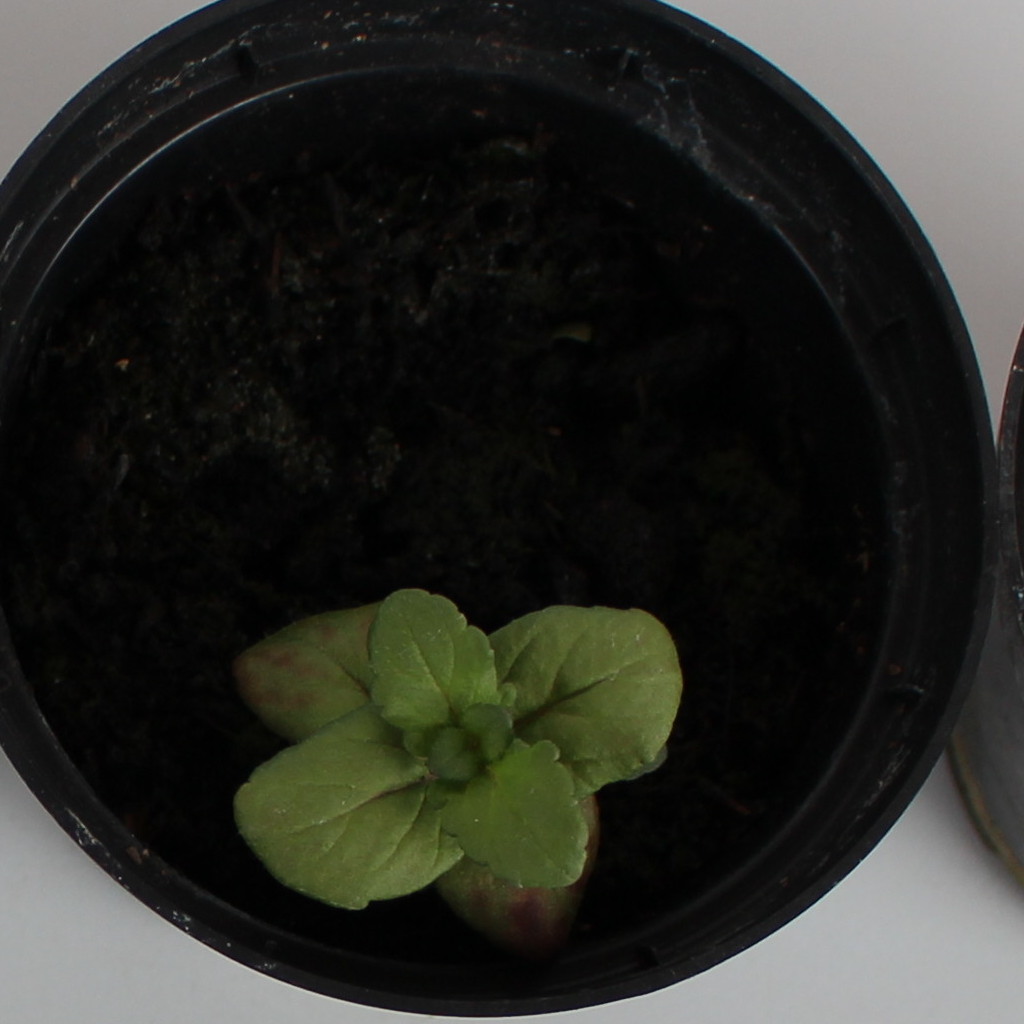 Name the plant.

Veronica persica
